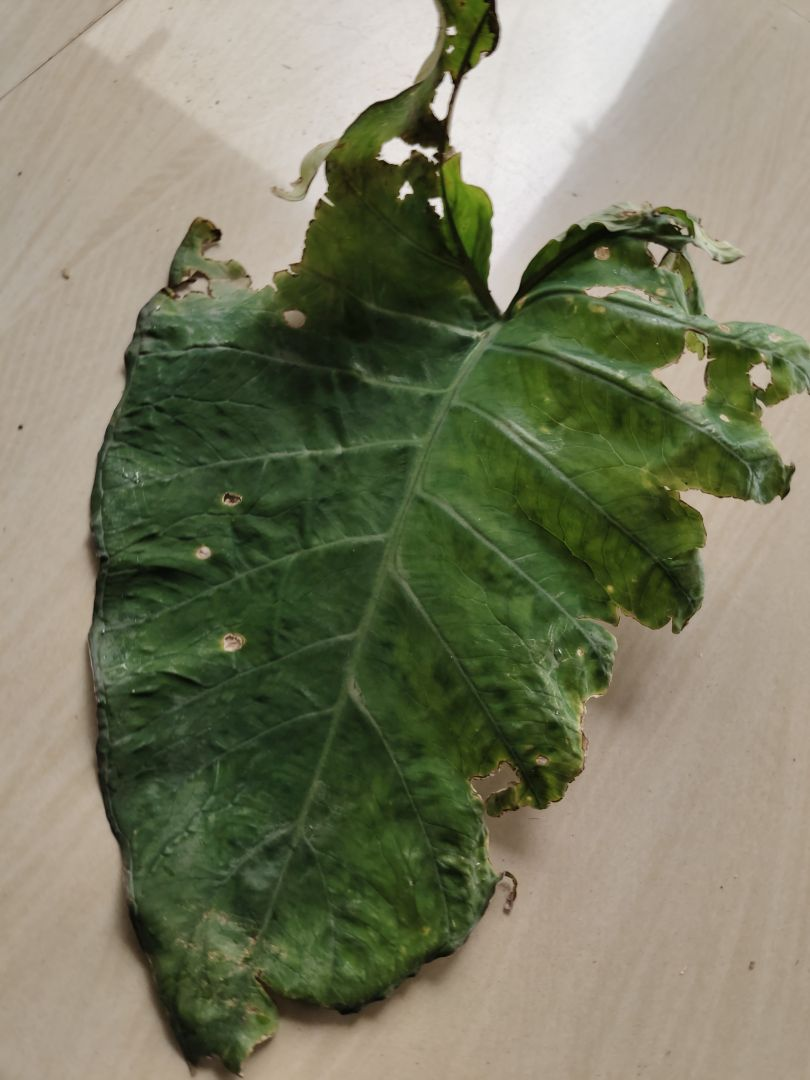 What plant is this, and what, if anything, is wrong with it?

taro, leaf blight
